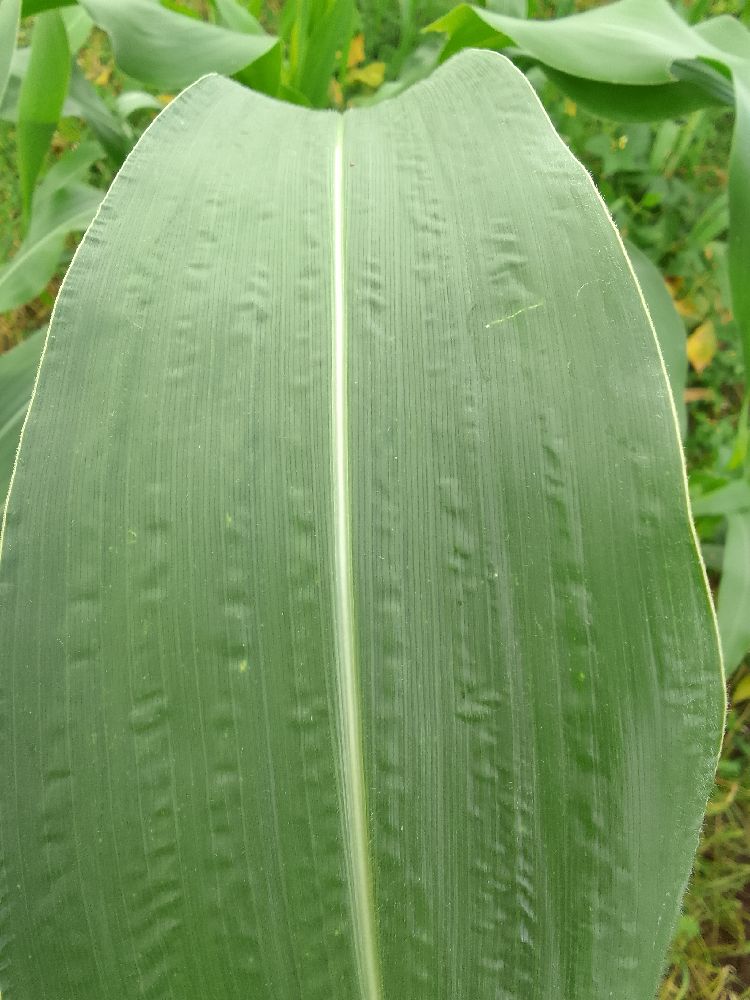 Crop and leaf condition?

maize, healthy
